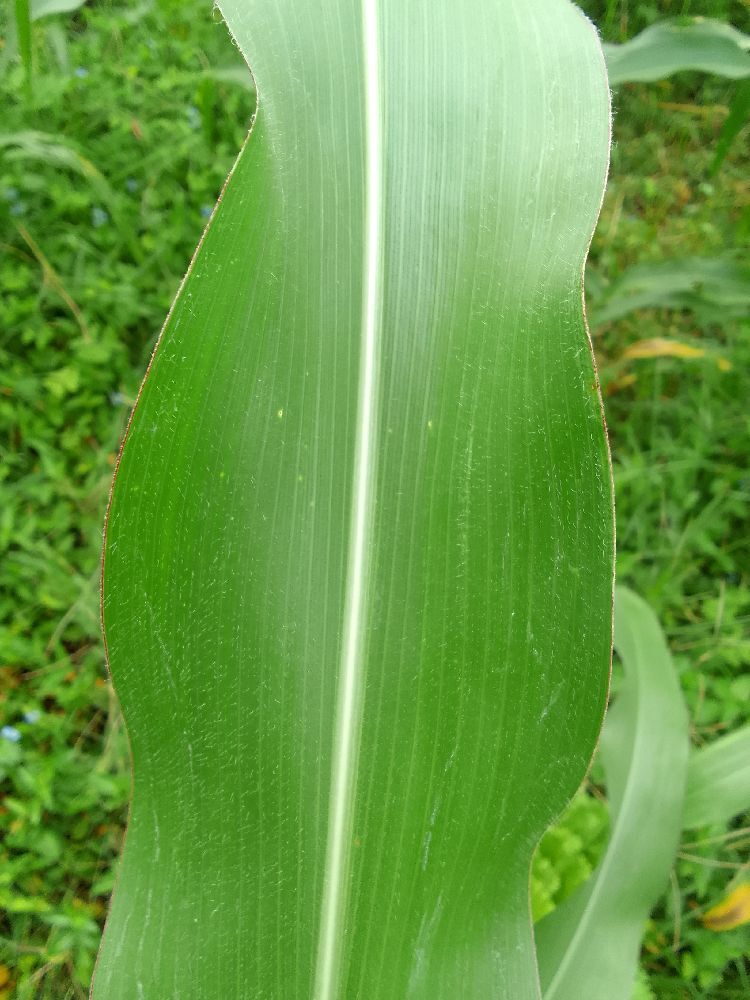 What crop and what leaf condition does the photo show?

maize, maize streak virus
